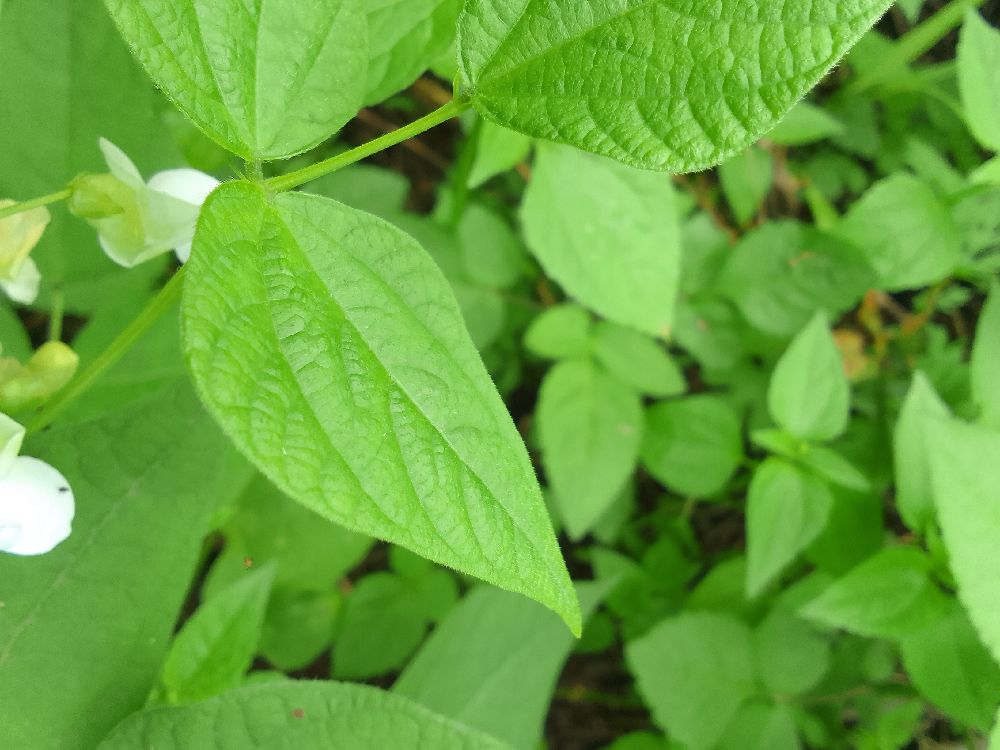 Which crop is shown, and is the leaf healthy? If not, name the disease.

common bean, healthy
